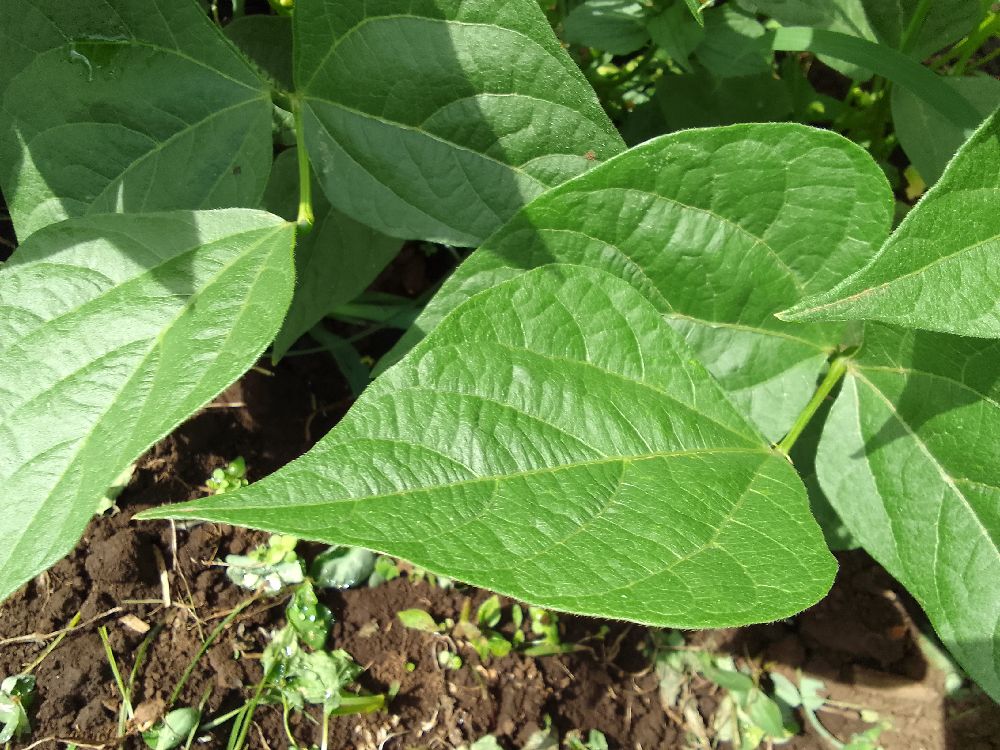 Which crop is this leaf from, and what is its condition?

common bean, healthy
